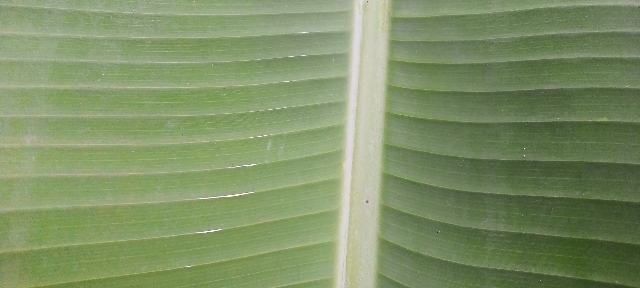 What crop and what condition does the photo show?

banana, healthy
